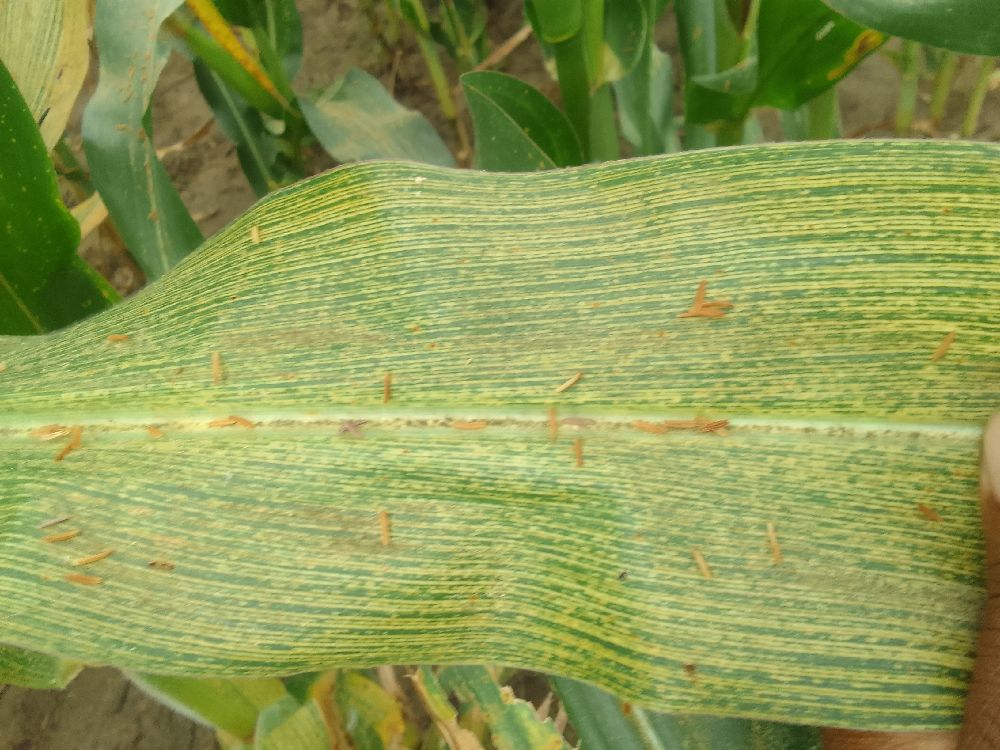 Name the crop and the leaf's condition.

maize, maize streak virus
